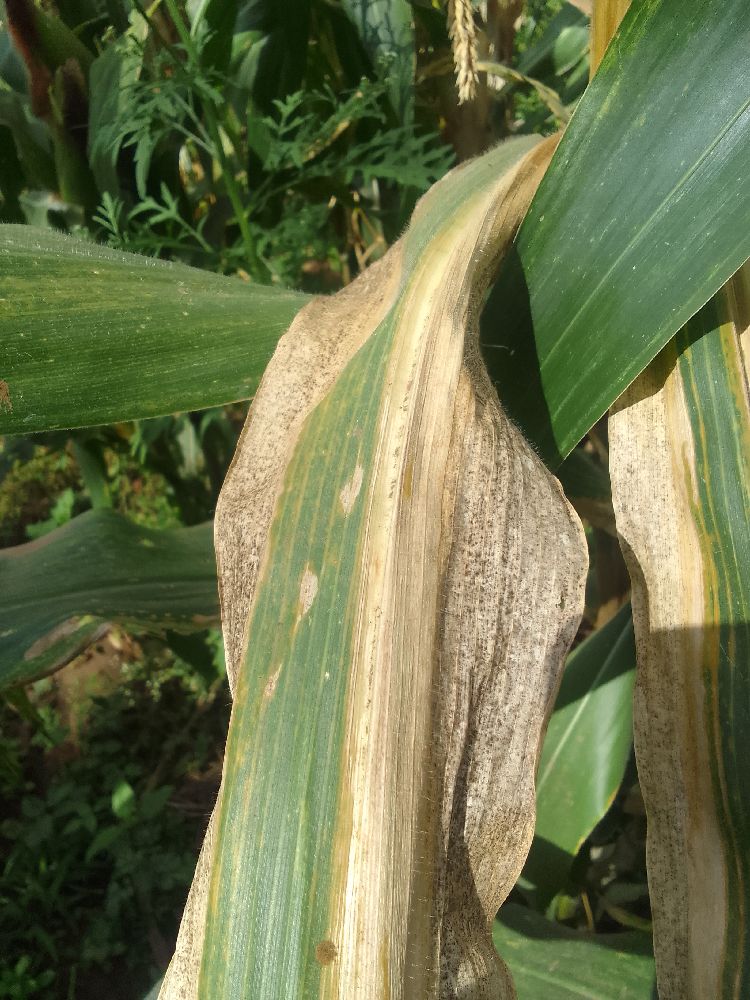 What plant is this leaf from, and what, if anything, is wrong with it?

maize, maize lethal necrosis
